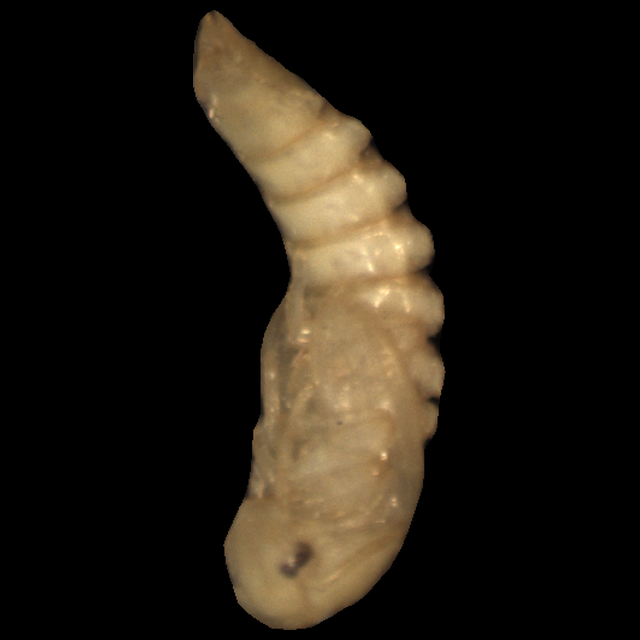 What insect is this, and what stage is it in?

mealworm pupa
